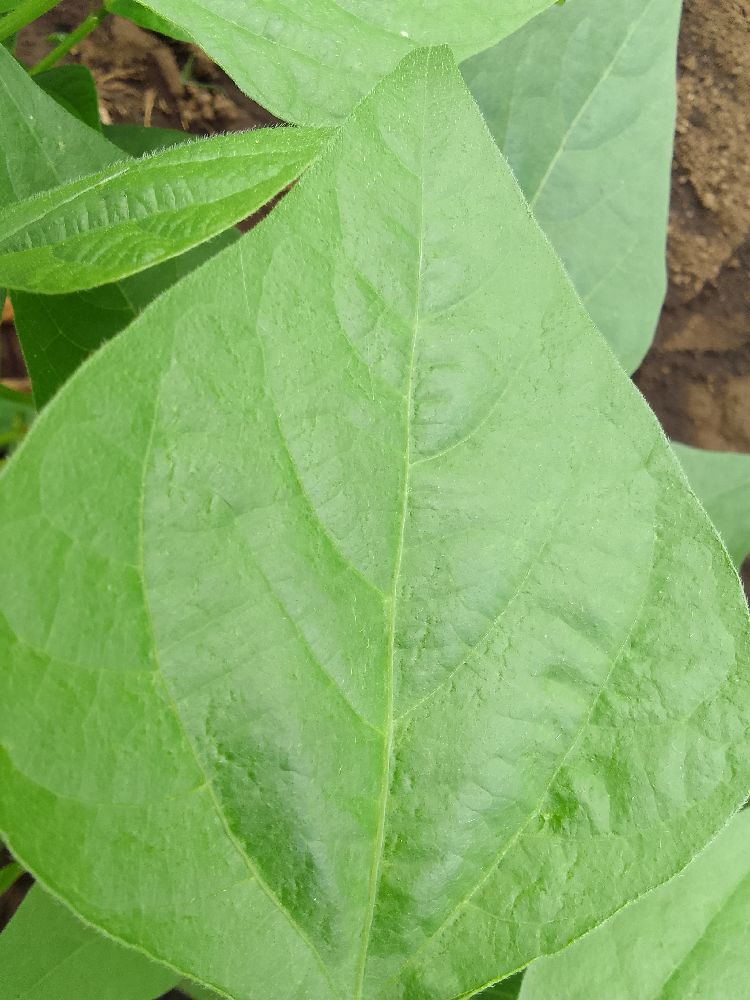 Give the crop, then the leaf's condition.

common bean, healthy
